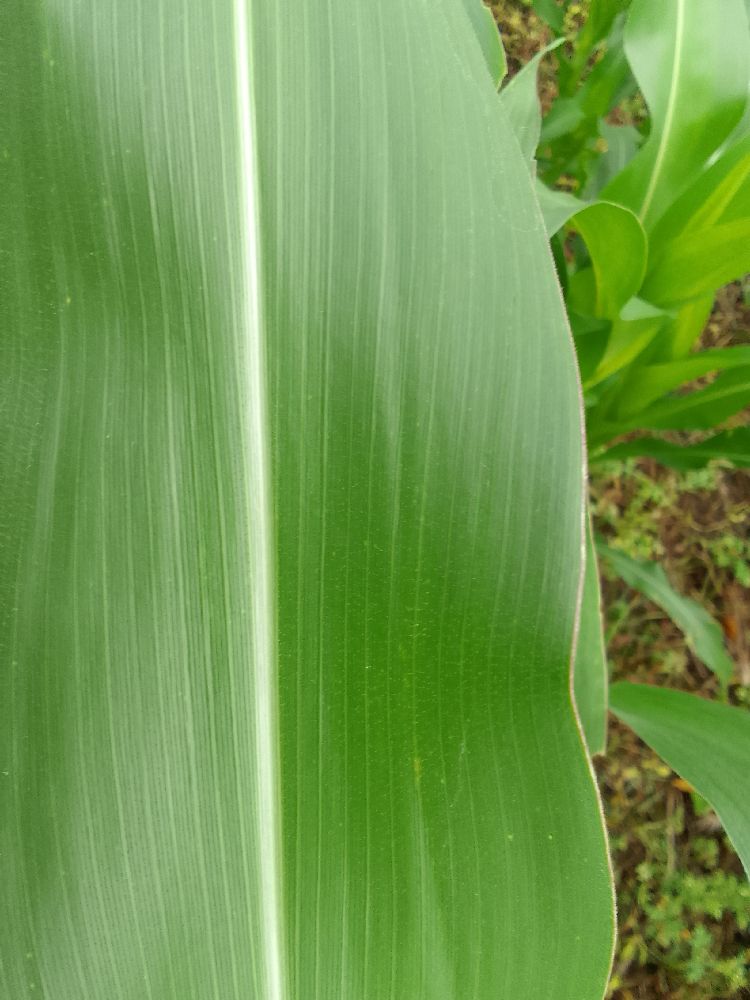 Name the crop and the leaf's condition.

maize, healthy
